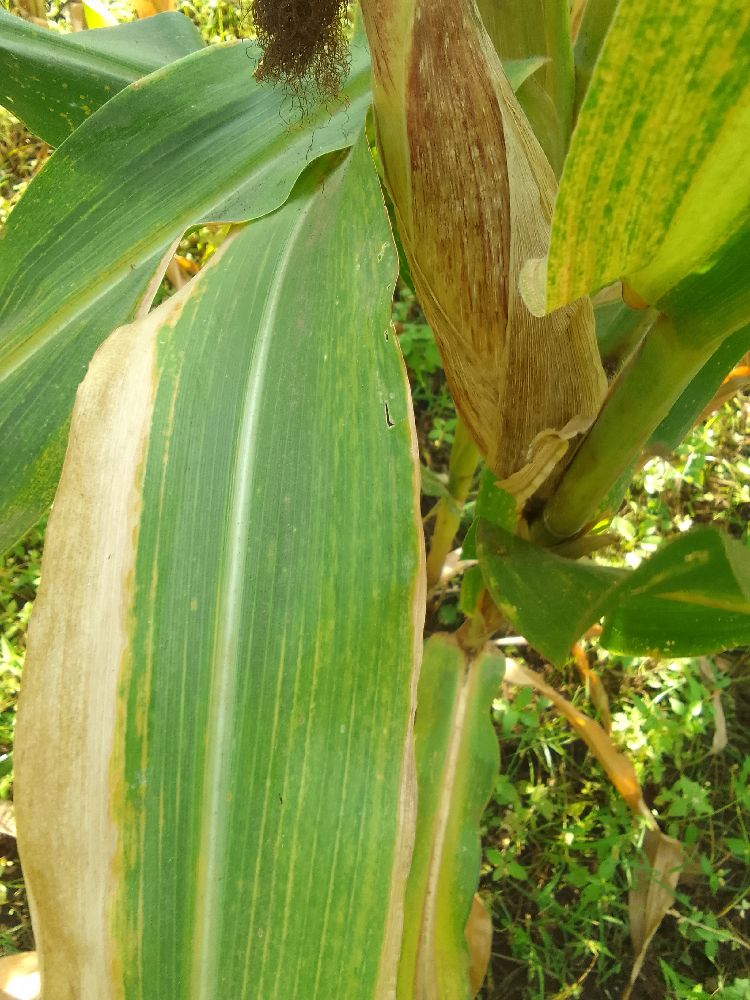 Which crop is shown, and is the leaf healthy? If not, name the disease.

maize, maize lethal necrosis
